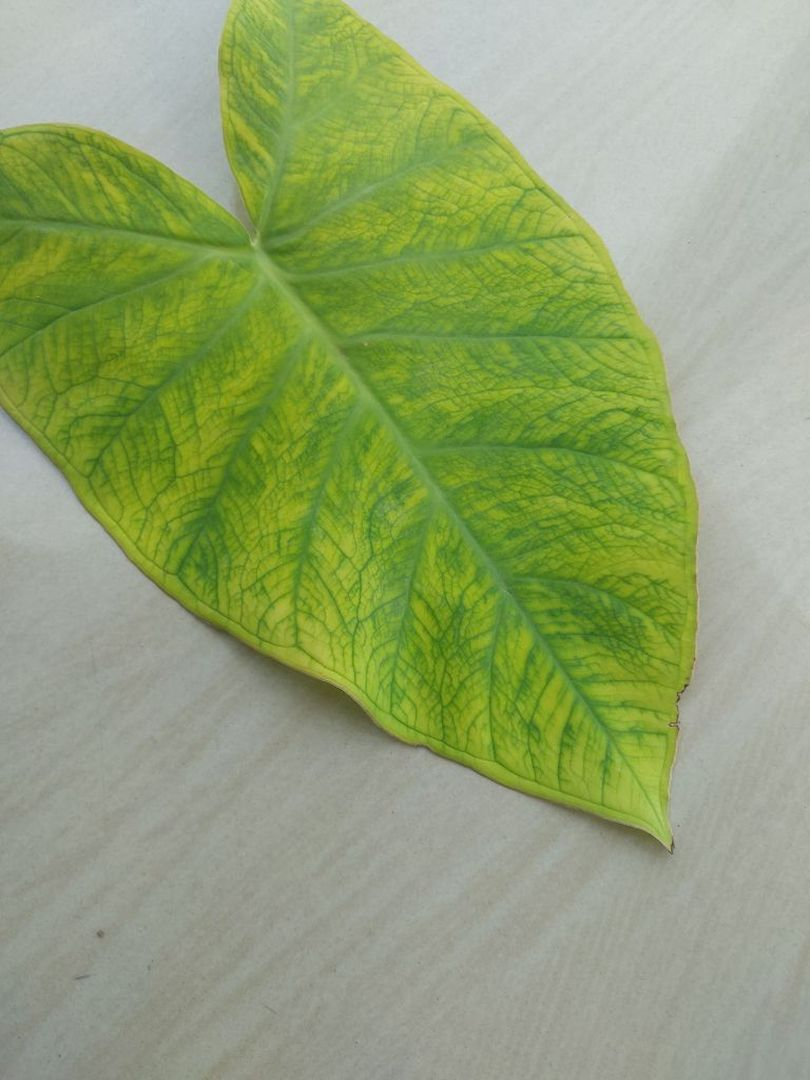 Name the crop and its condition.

taro, mosaic
